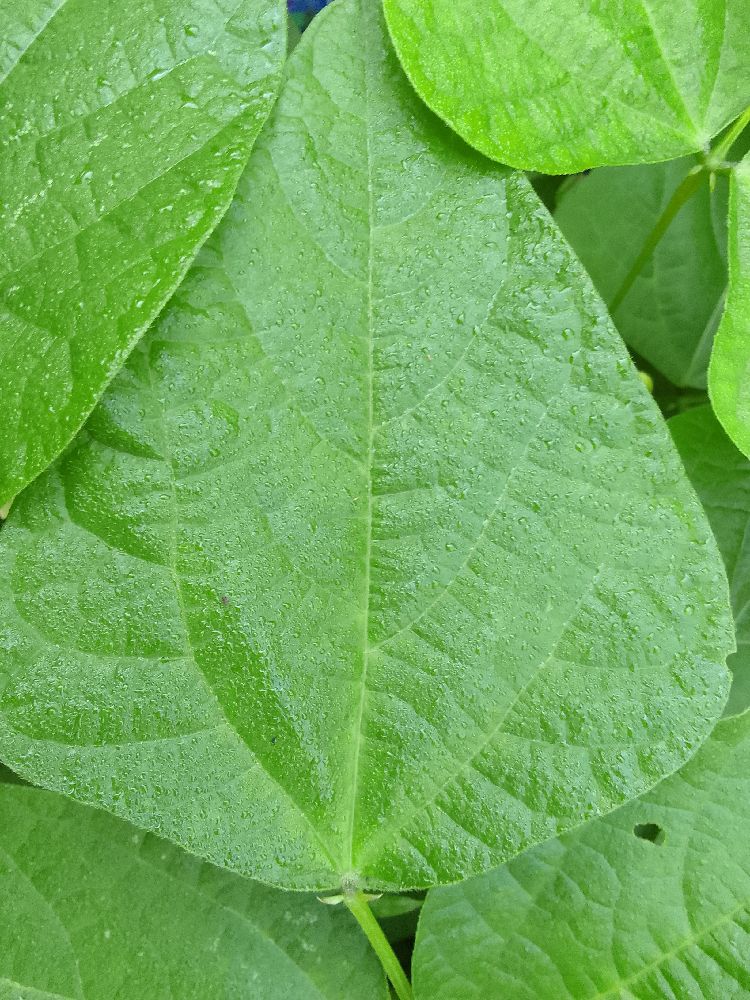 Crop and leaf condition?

common bean, healthy
